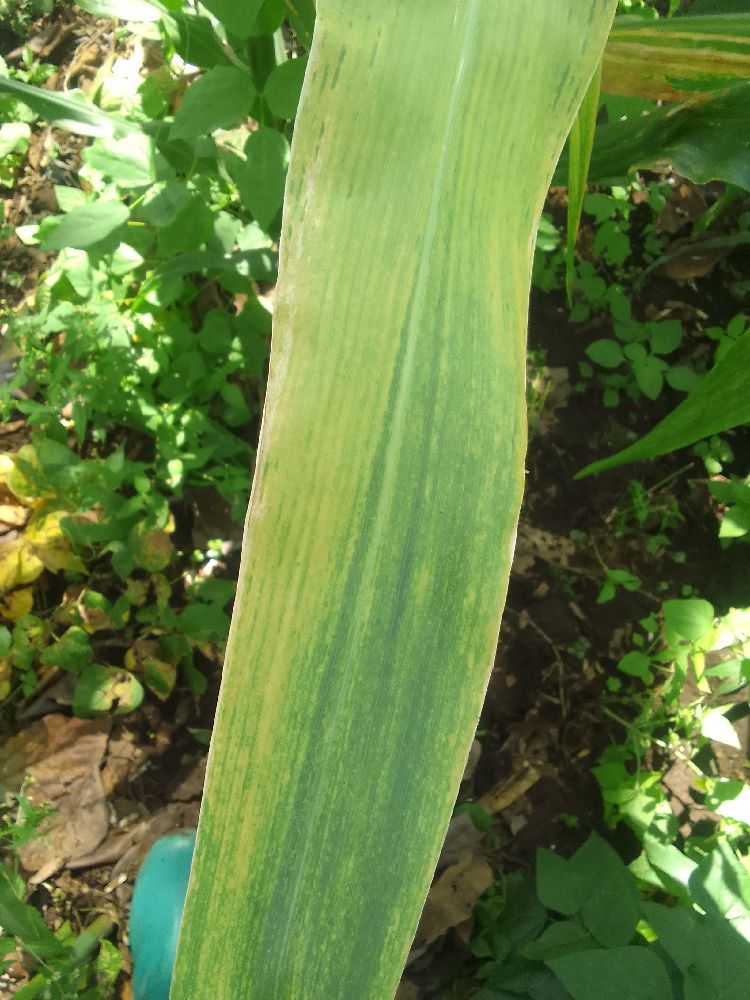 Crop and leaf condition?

maize, maize lethal necrosis
